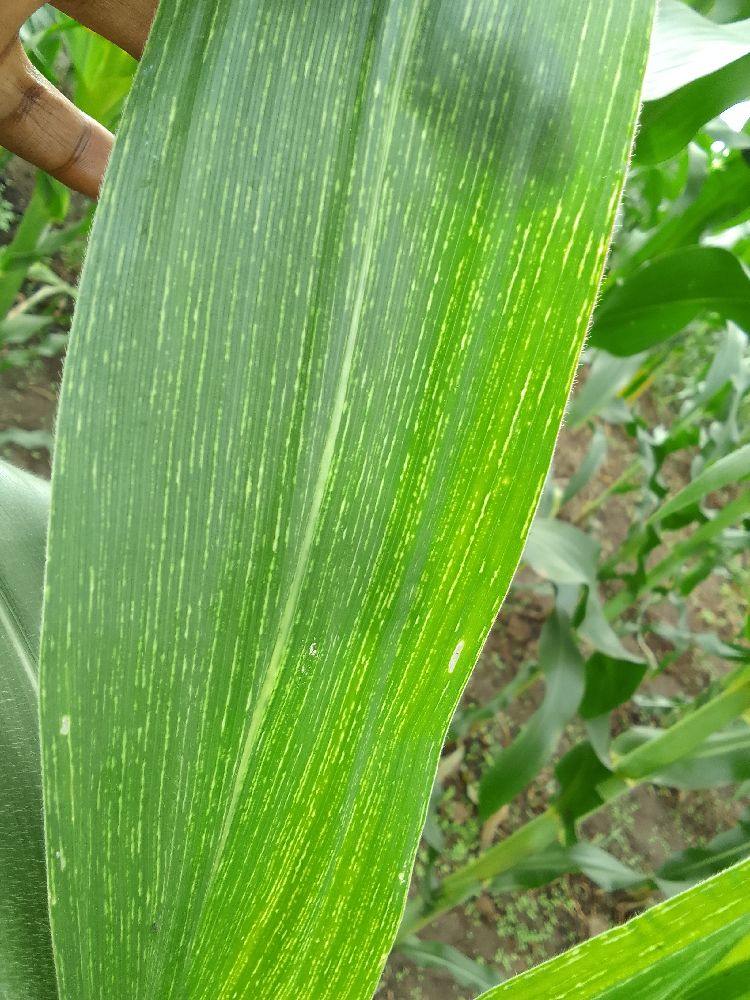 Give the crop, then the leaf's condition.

maize, maize streak virus
